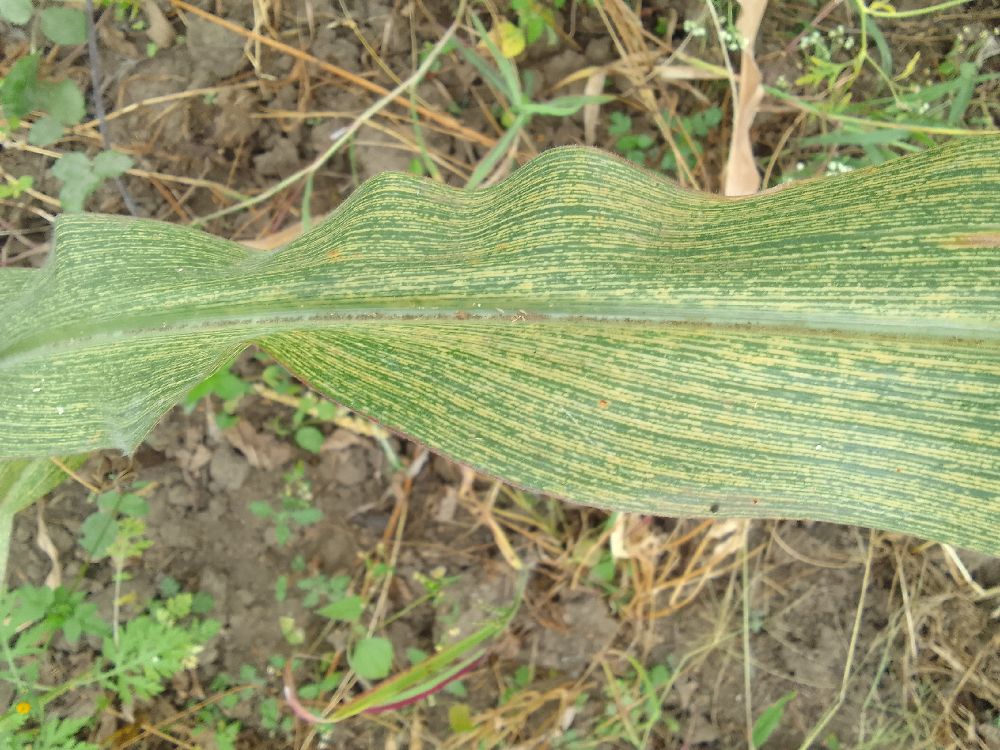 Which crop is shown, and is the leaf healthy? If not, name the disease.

maize, maize streak virus
